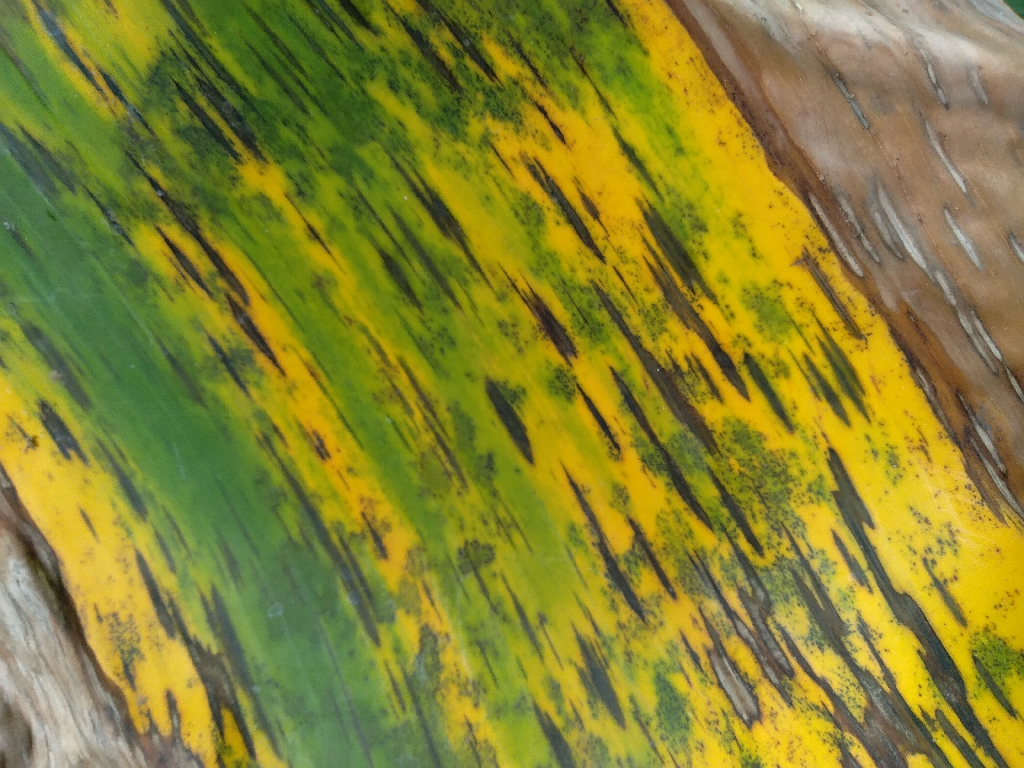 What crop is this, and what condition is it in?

banana, black sigatoka
